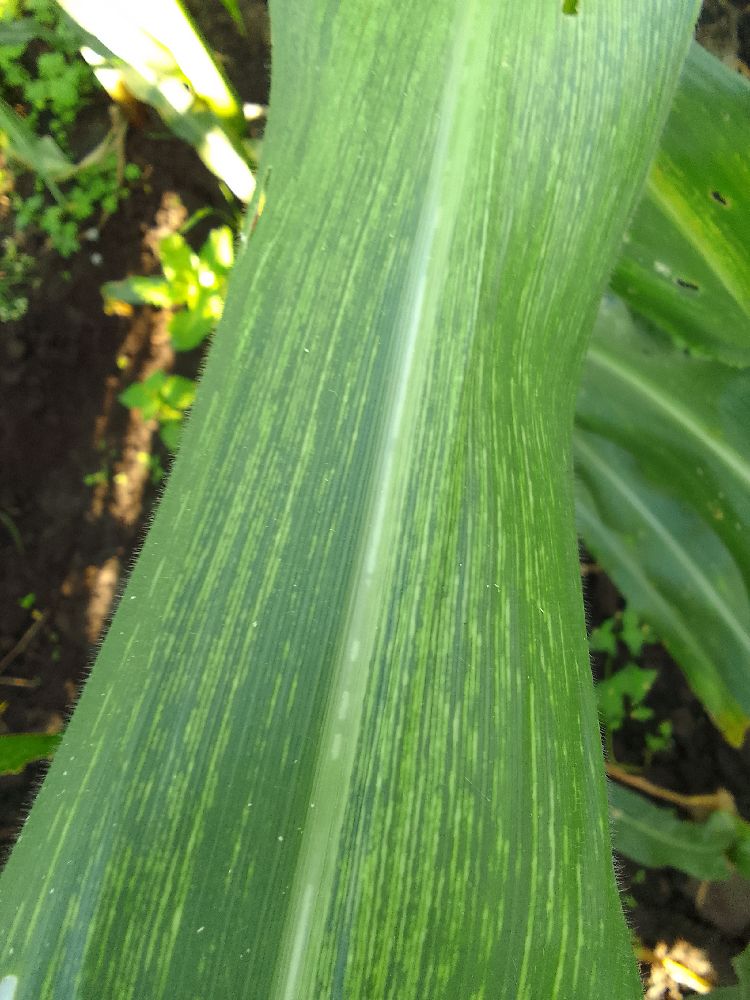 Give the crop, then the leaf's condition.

maize, maize streak virus
